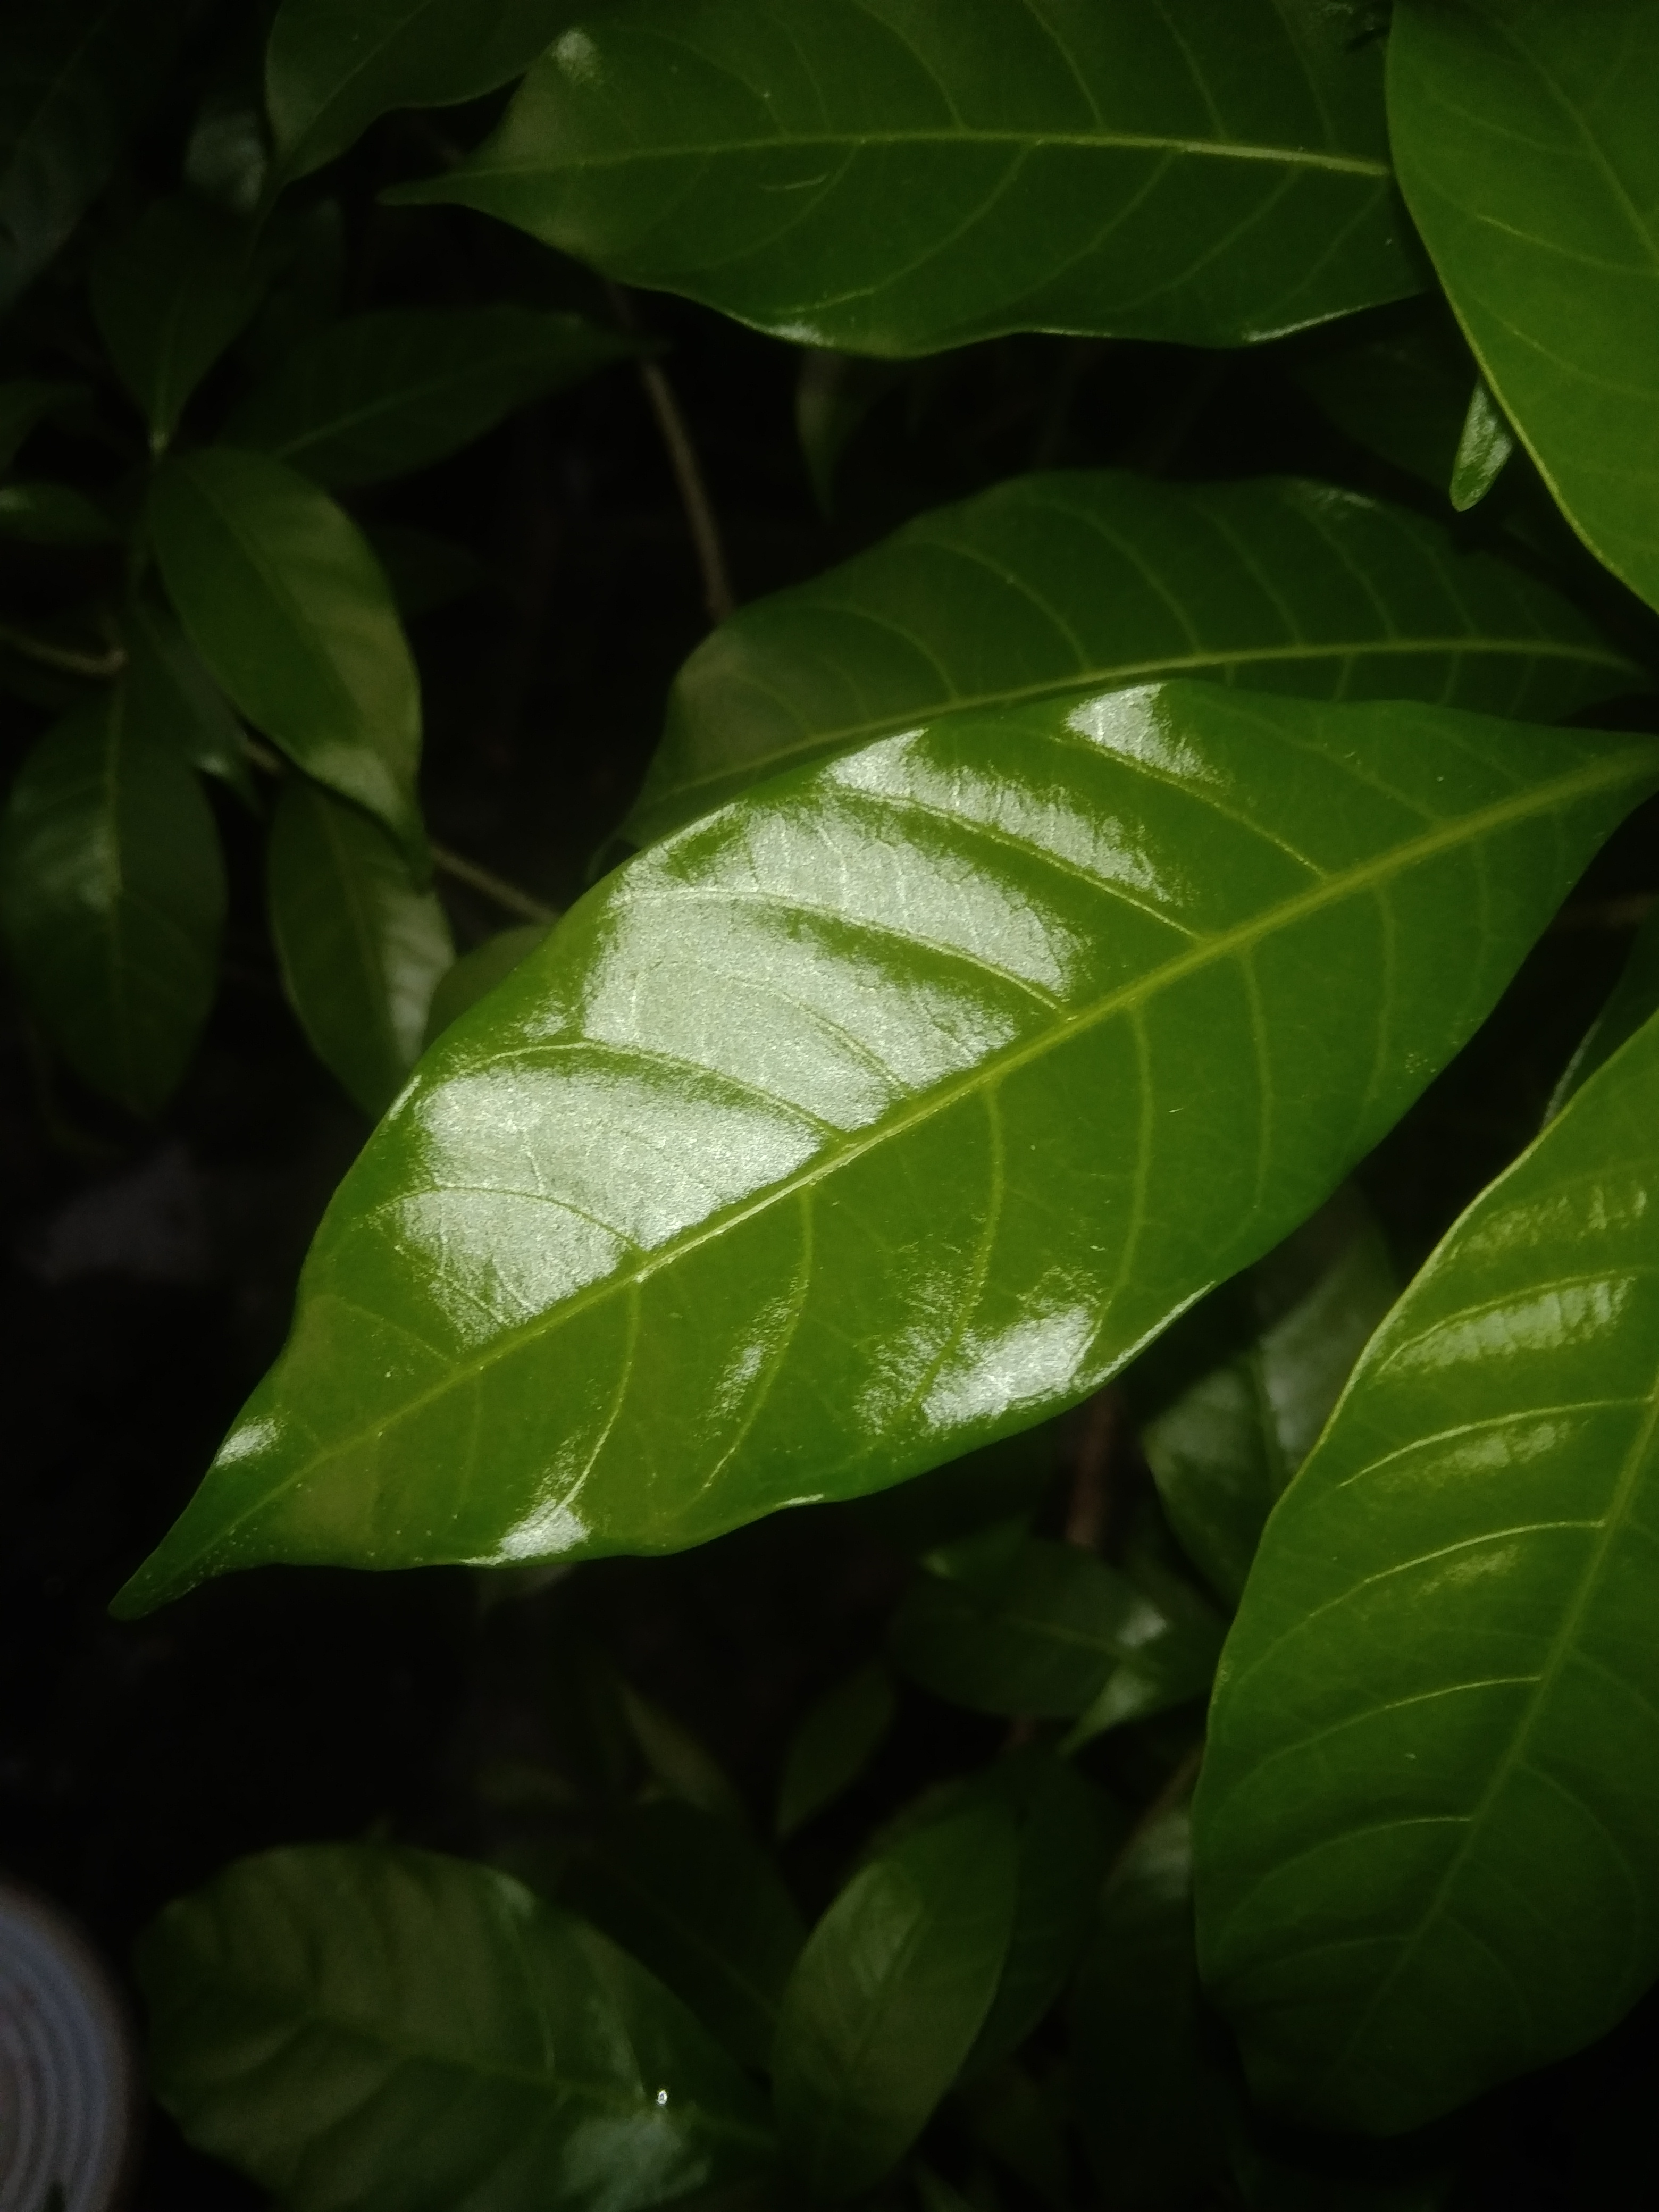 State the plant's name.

togor
